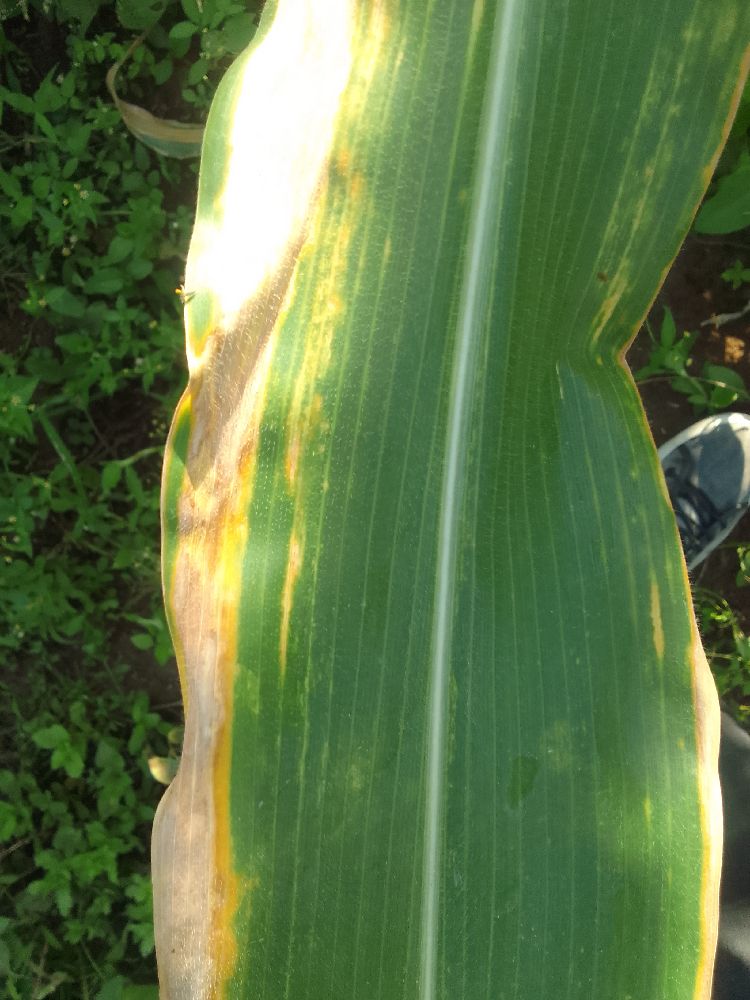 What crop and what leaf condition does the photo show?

maize, maize lethal necrosis
